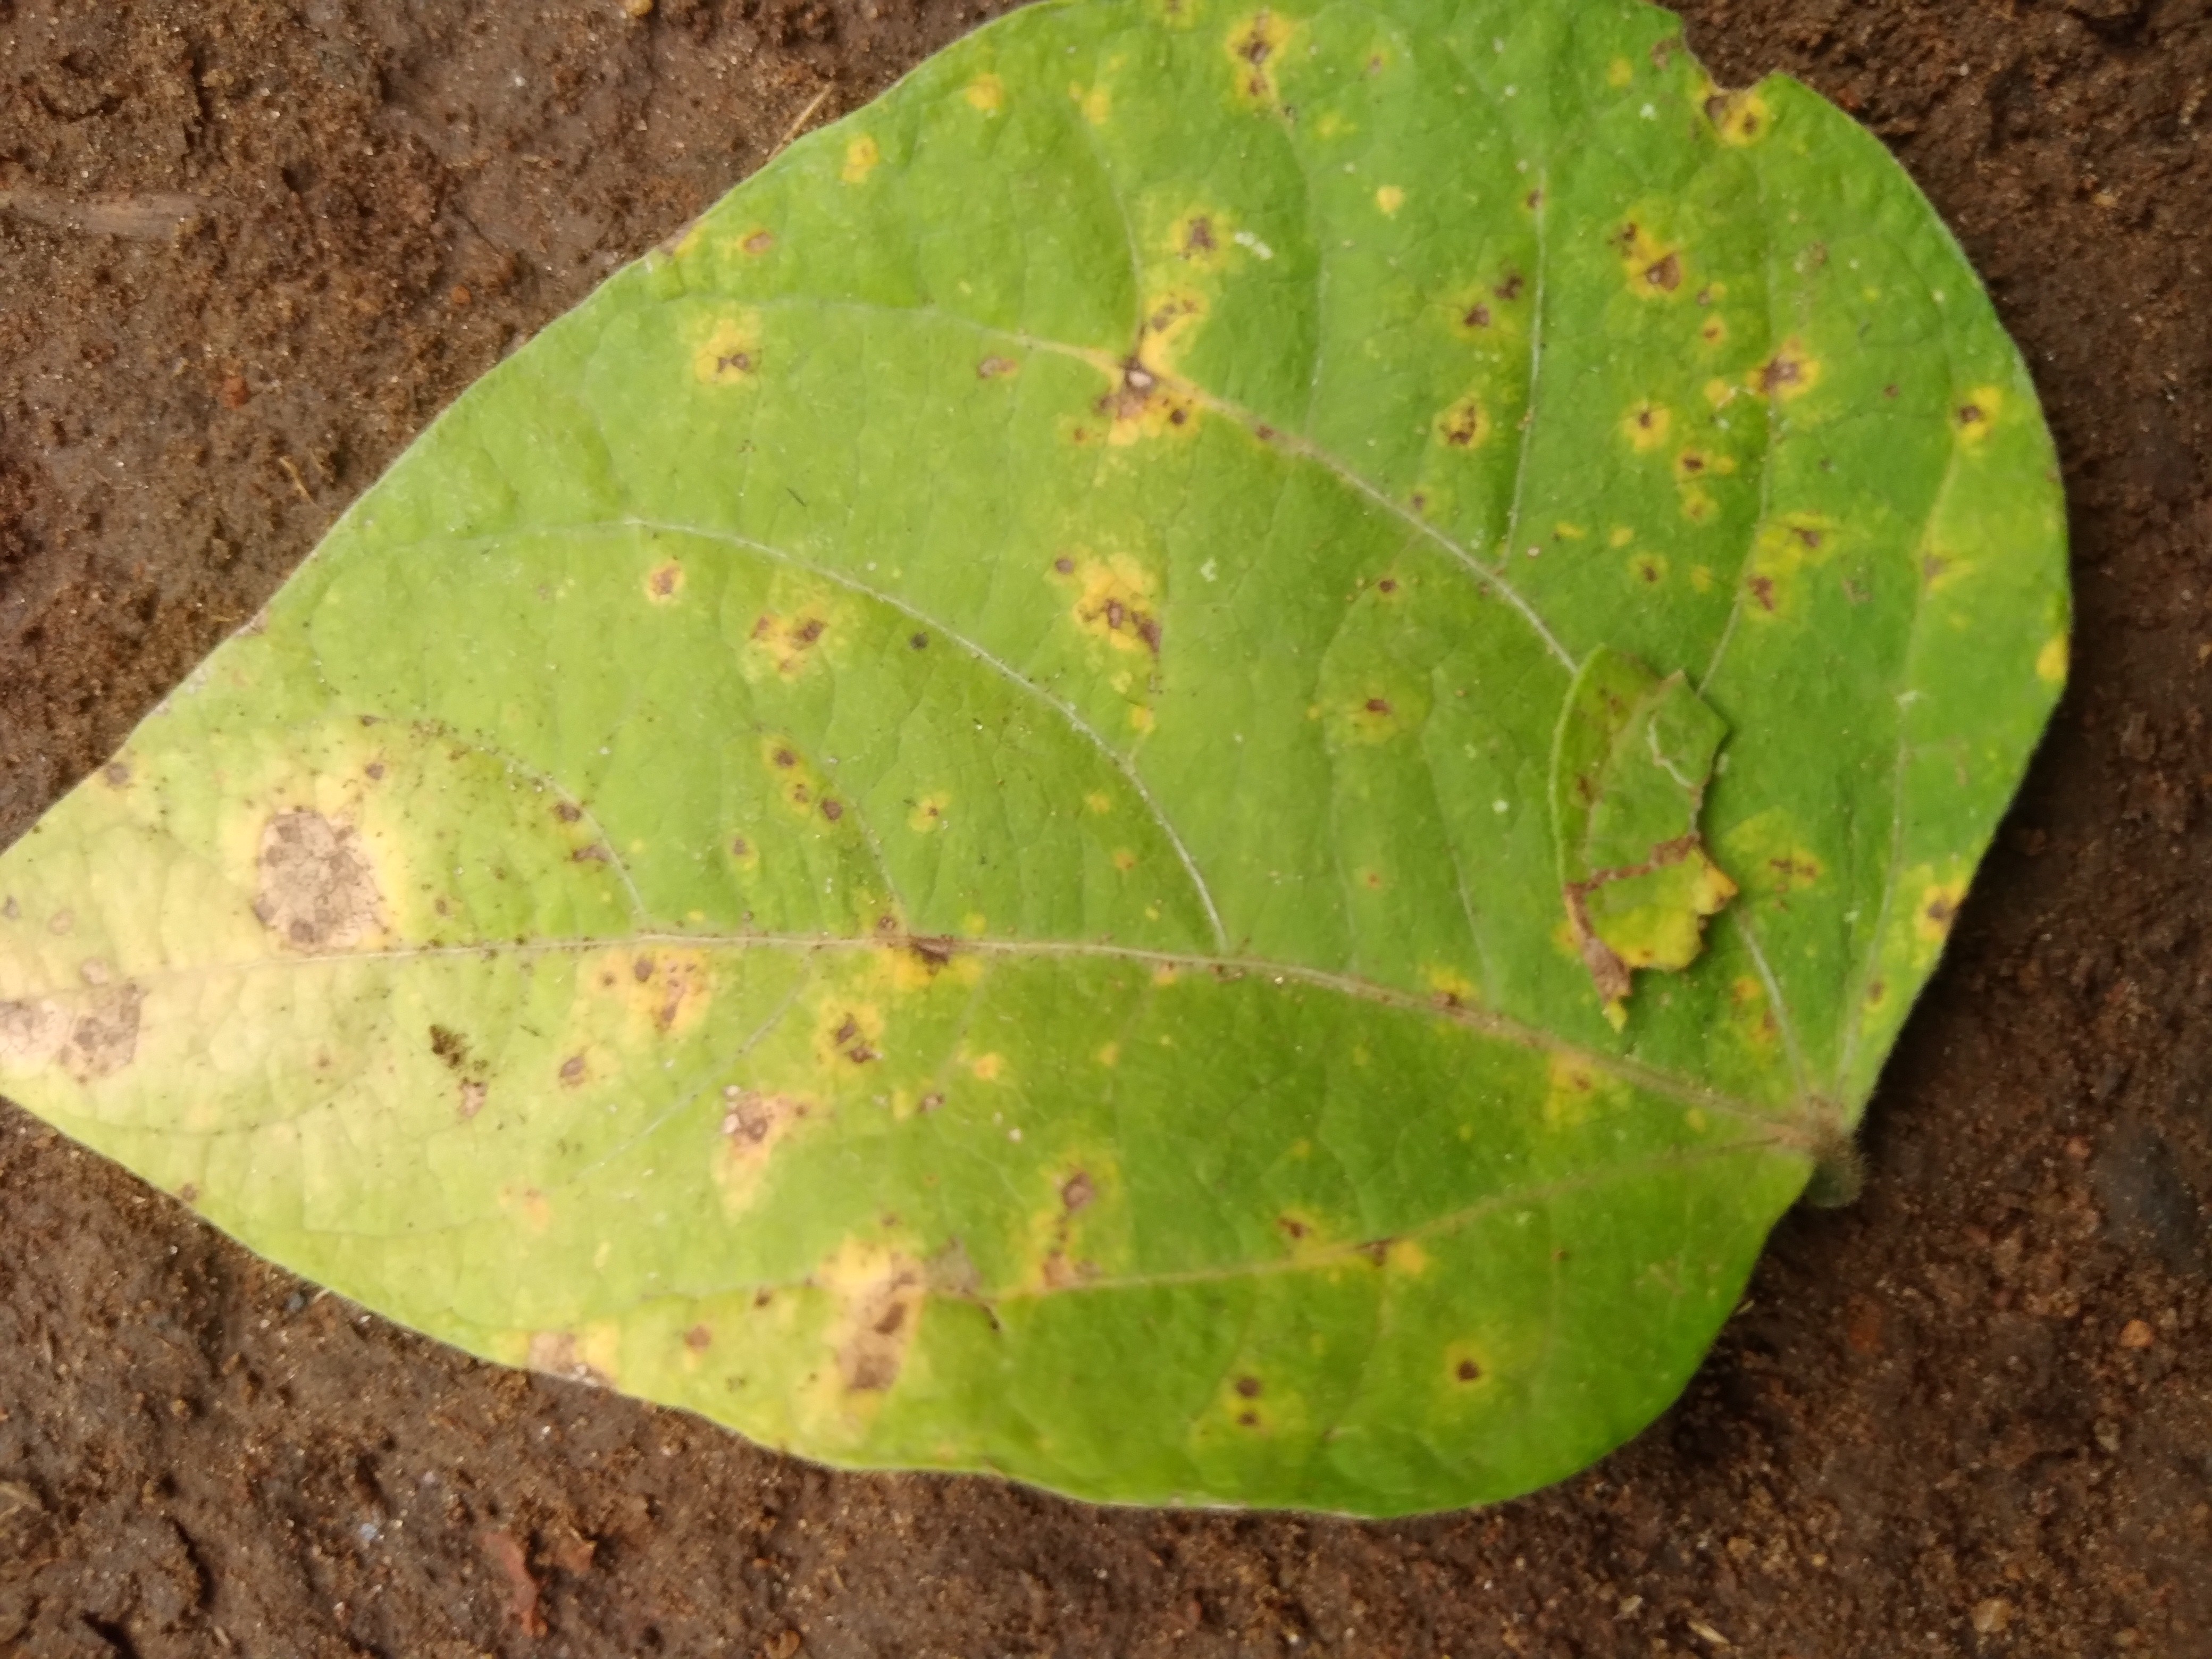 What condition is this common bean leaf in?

rust
